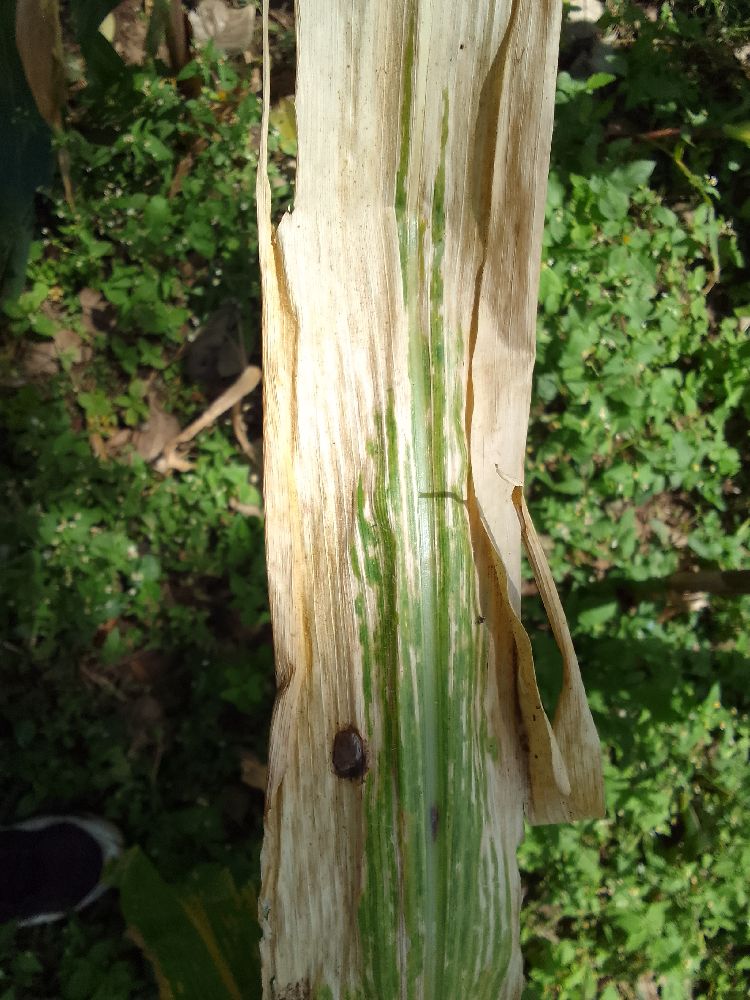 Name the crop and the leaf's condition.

maize, maize lethal necrosis
